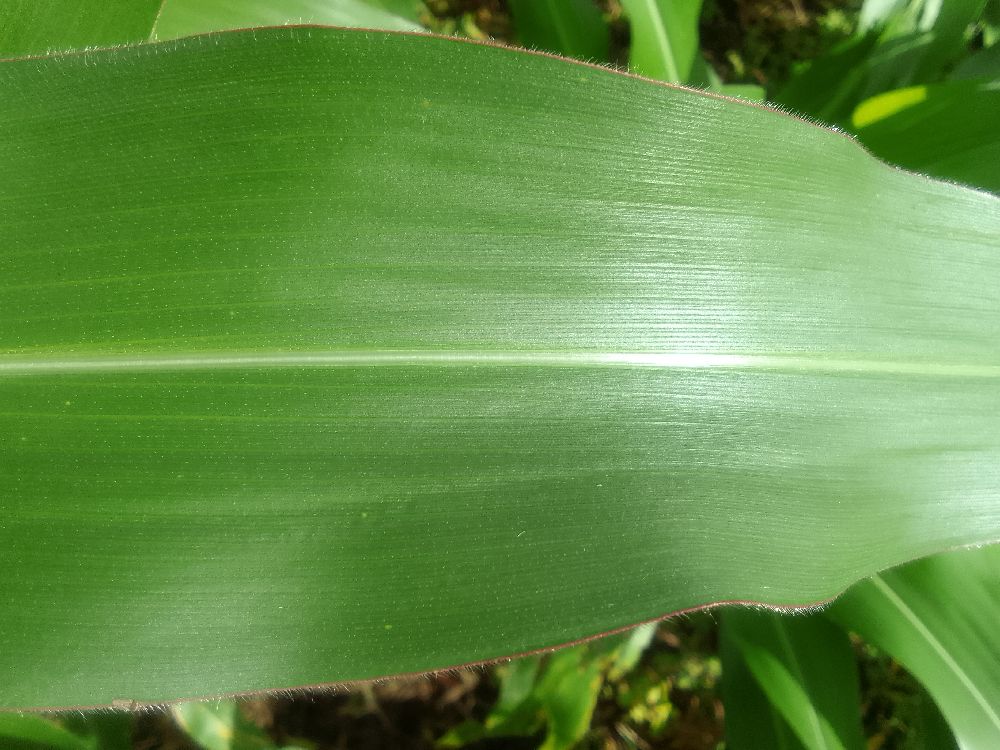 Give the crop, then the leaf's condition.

maize, healthy
